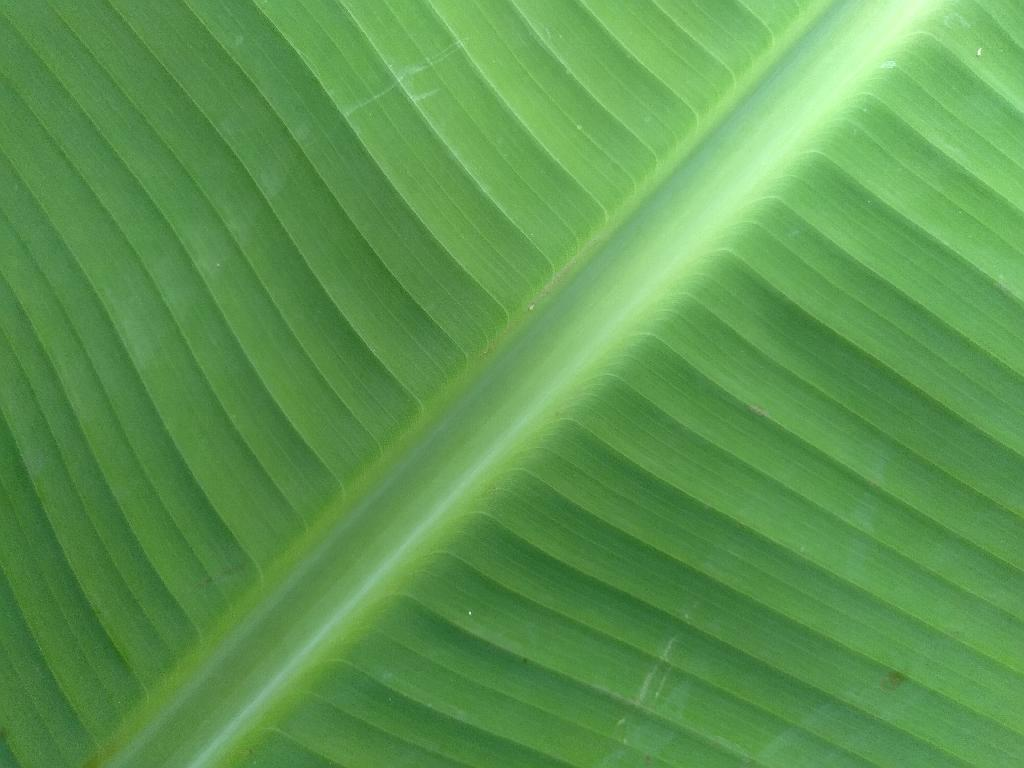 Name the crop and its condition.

banana, healthy
